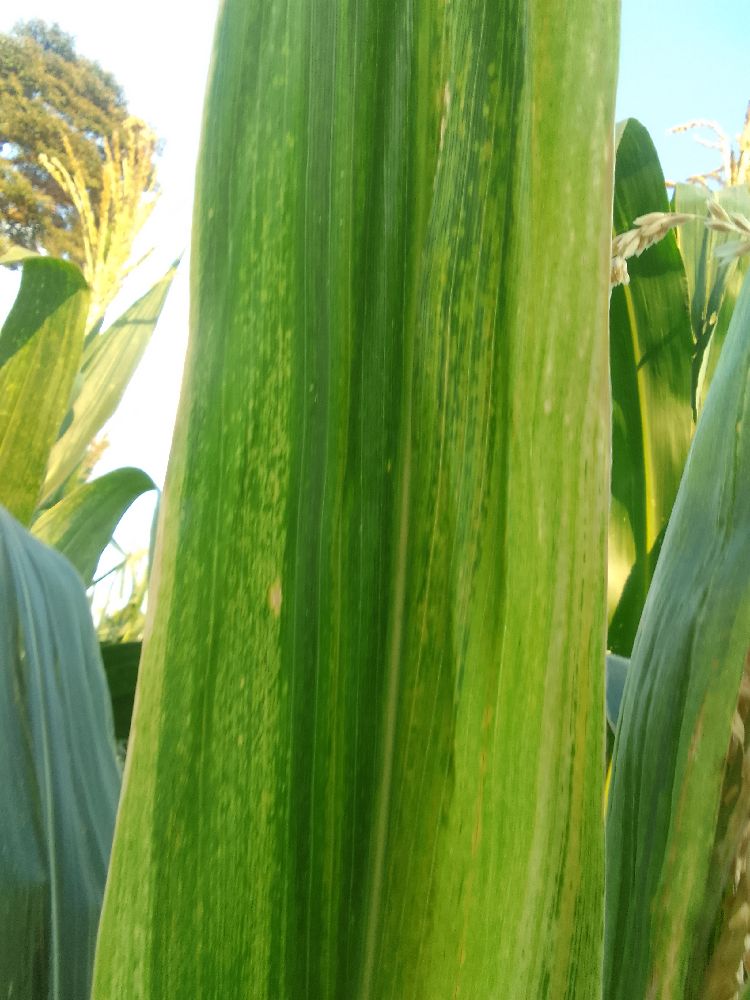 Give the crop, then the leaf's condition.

maize, maize lethal necrosis
